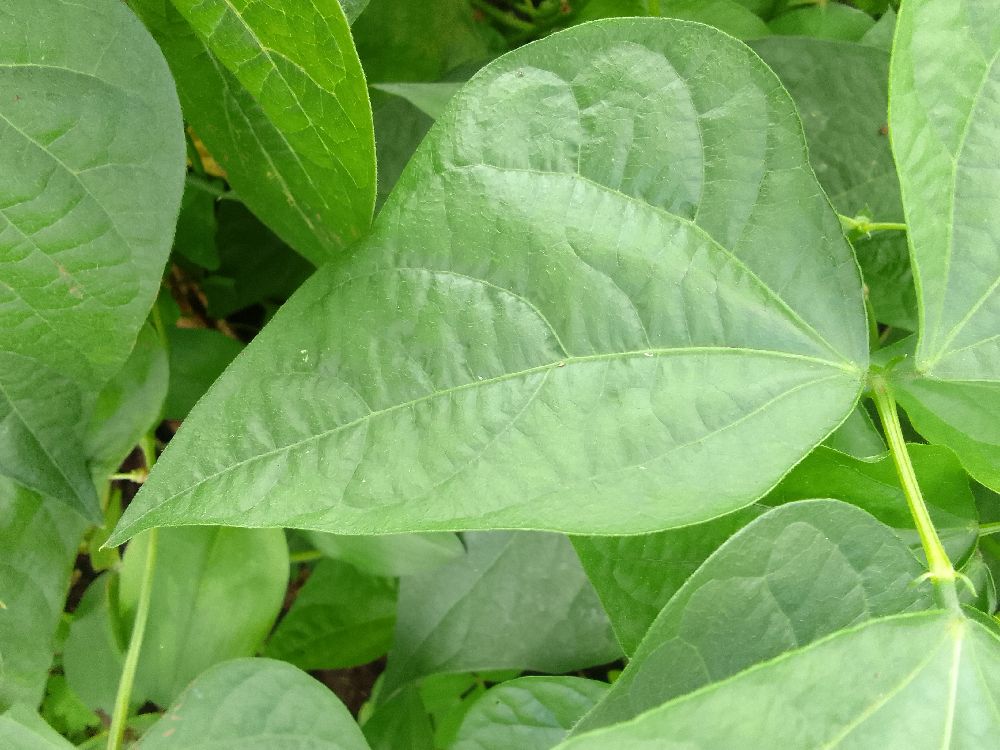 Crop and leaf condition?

common bean, healthy
